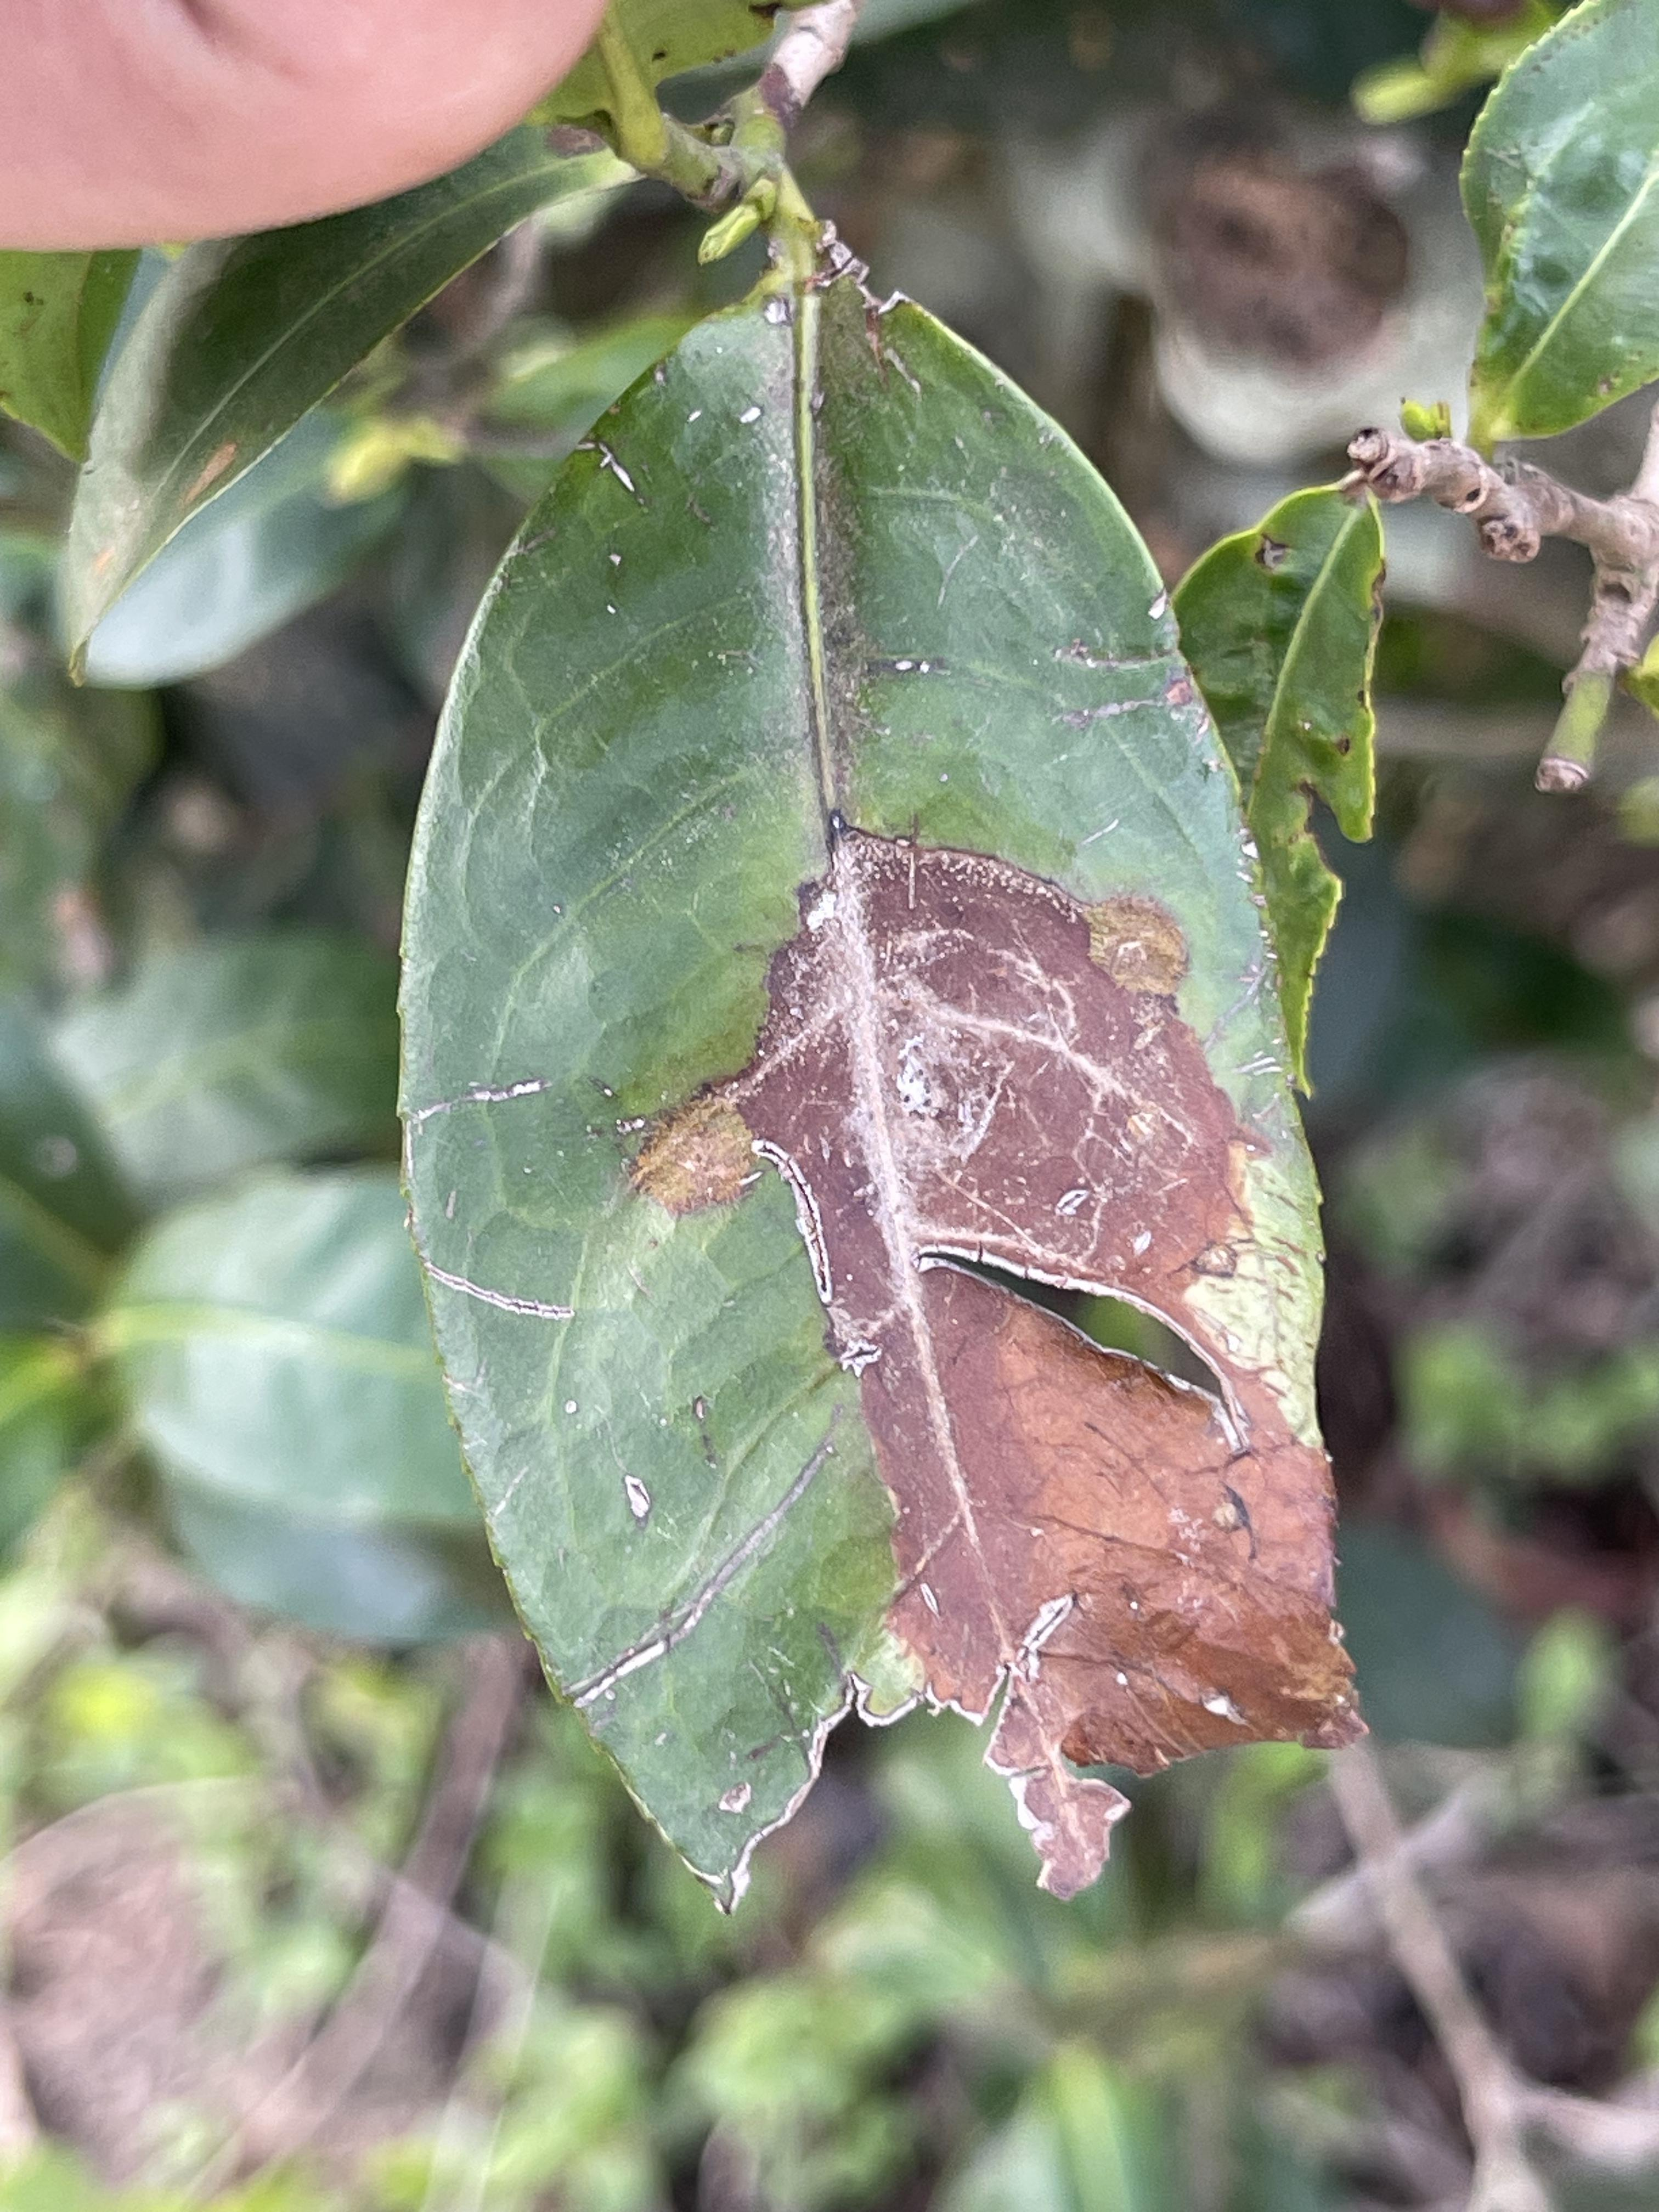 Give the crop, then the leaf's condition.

tea, blight
